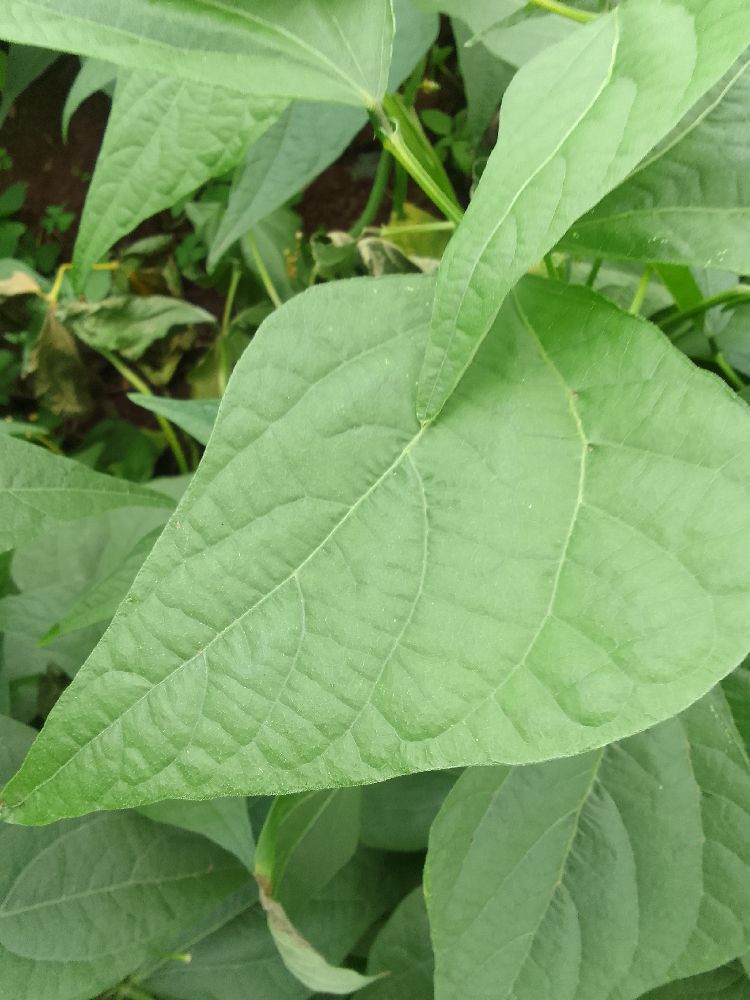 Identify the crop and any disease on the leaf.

common bean, healthy
